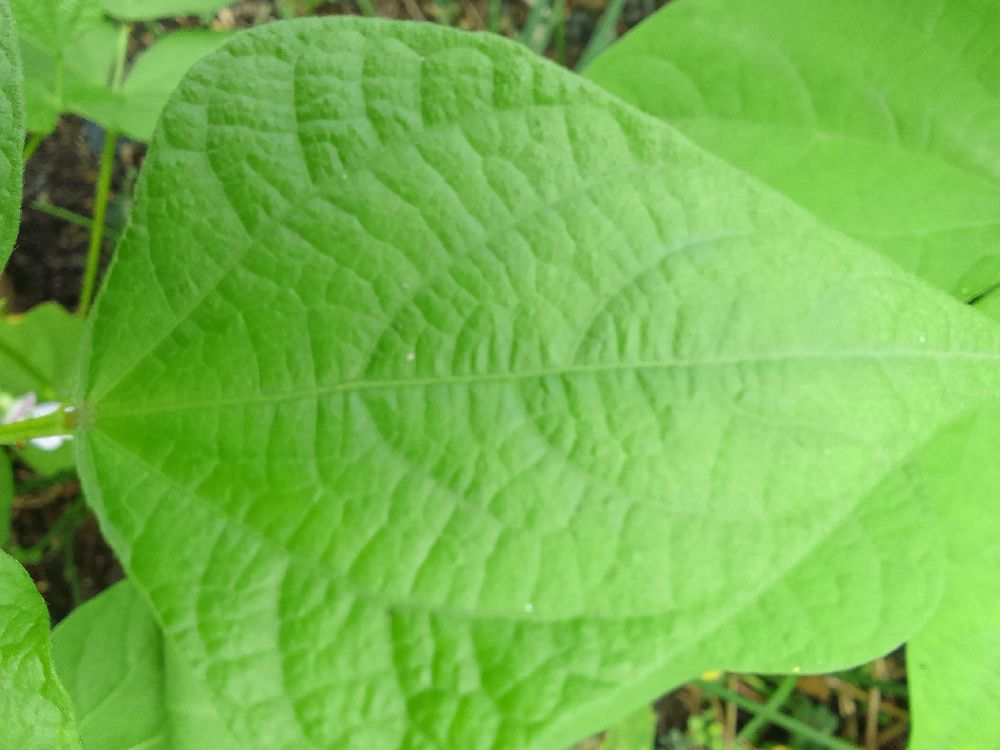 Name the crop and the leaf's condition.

common bean, healthy
